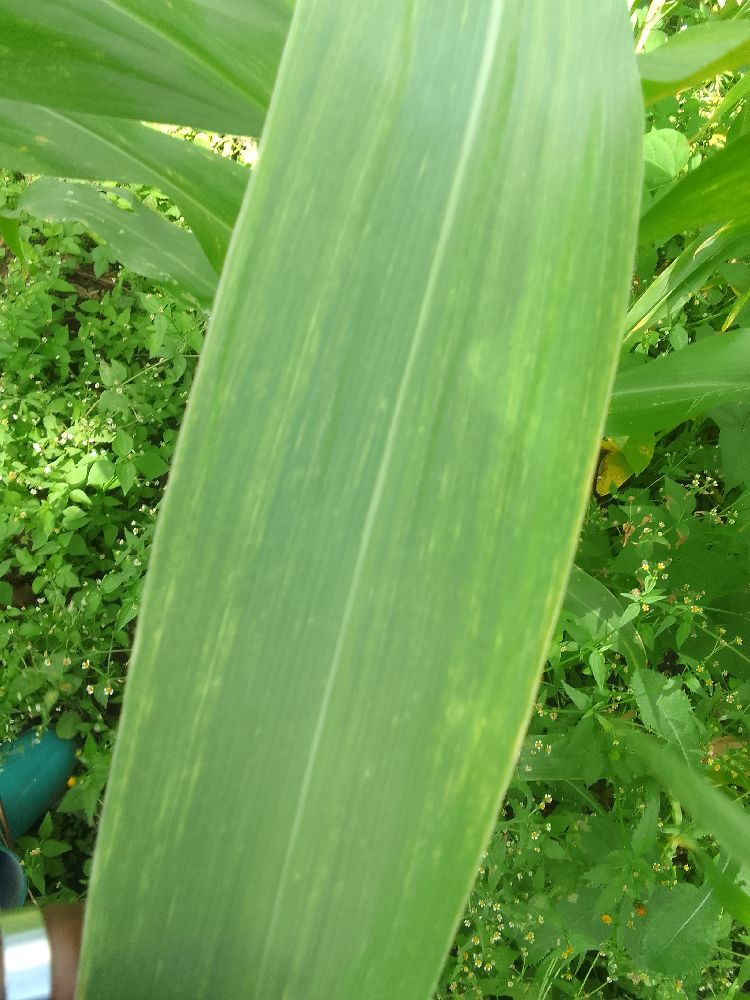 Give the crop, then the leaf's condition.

maize, maize lethal necrosis
